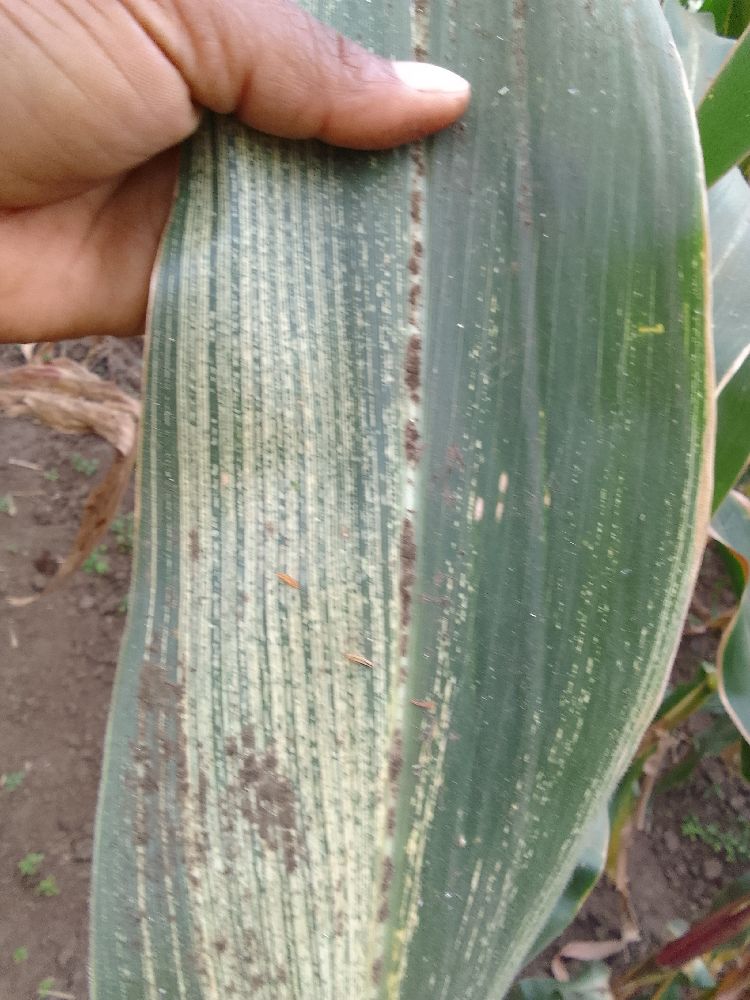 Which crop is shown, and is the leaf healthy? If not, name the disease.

maize, maize streak virus
